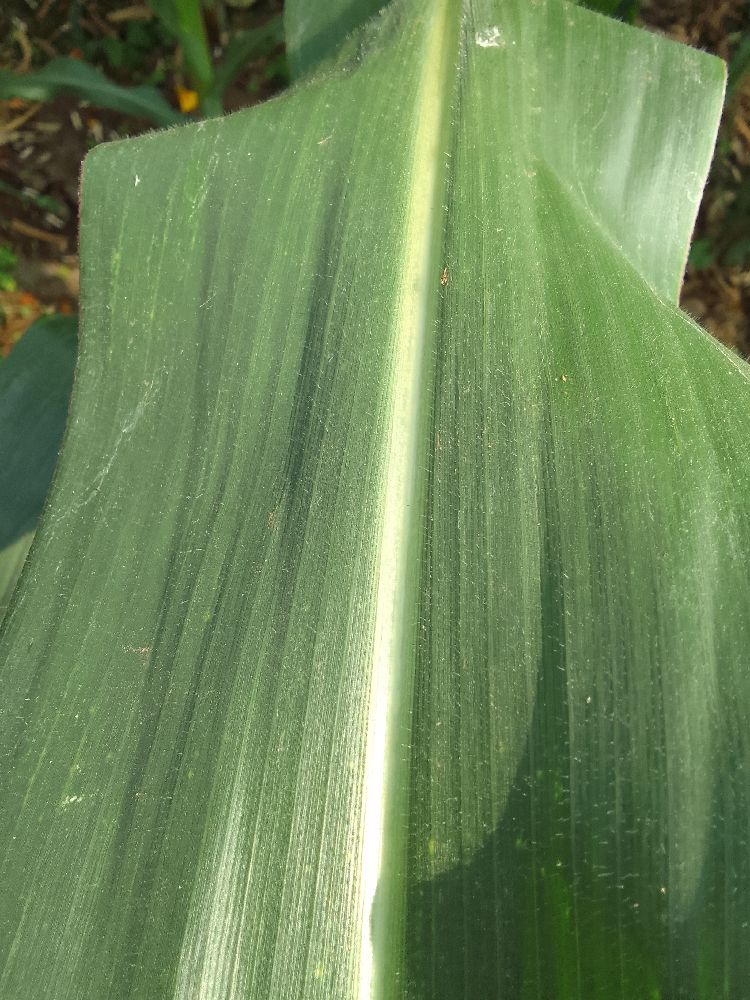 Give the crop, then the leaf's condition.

maize, healthy
